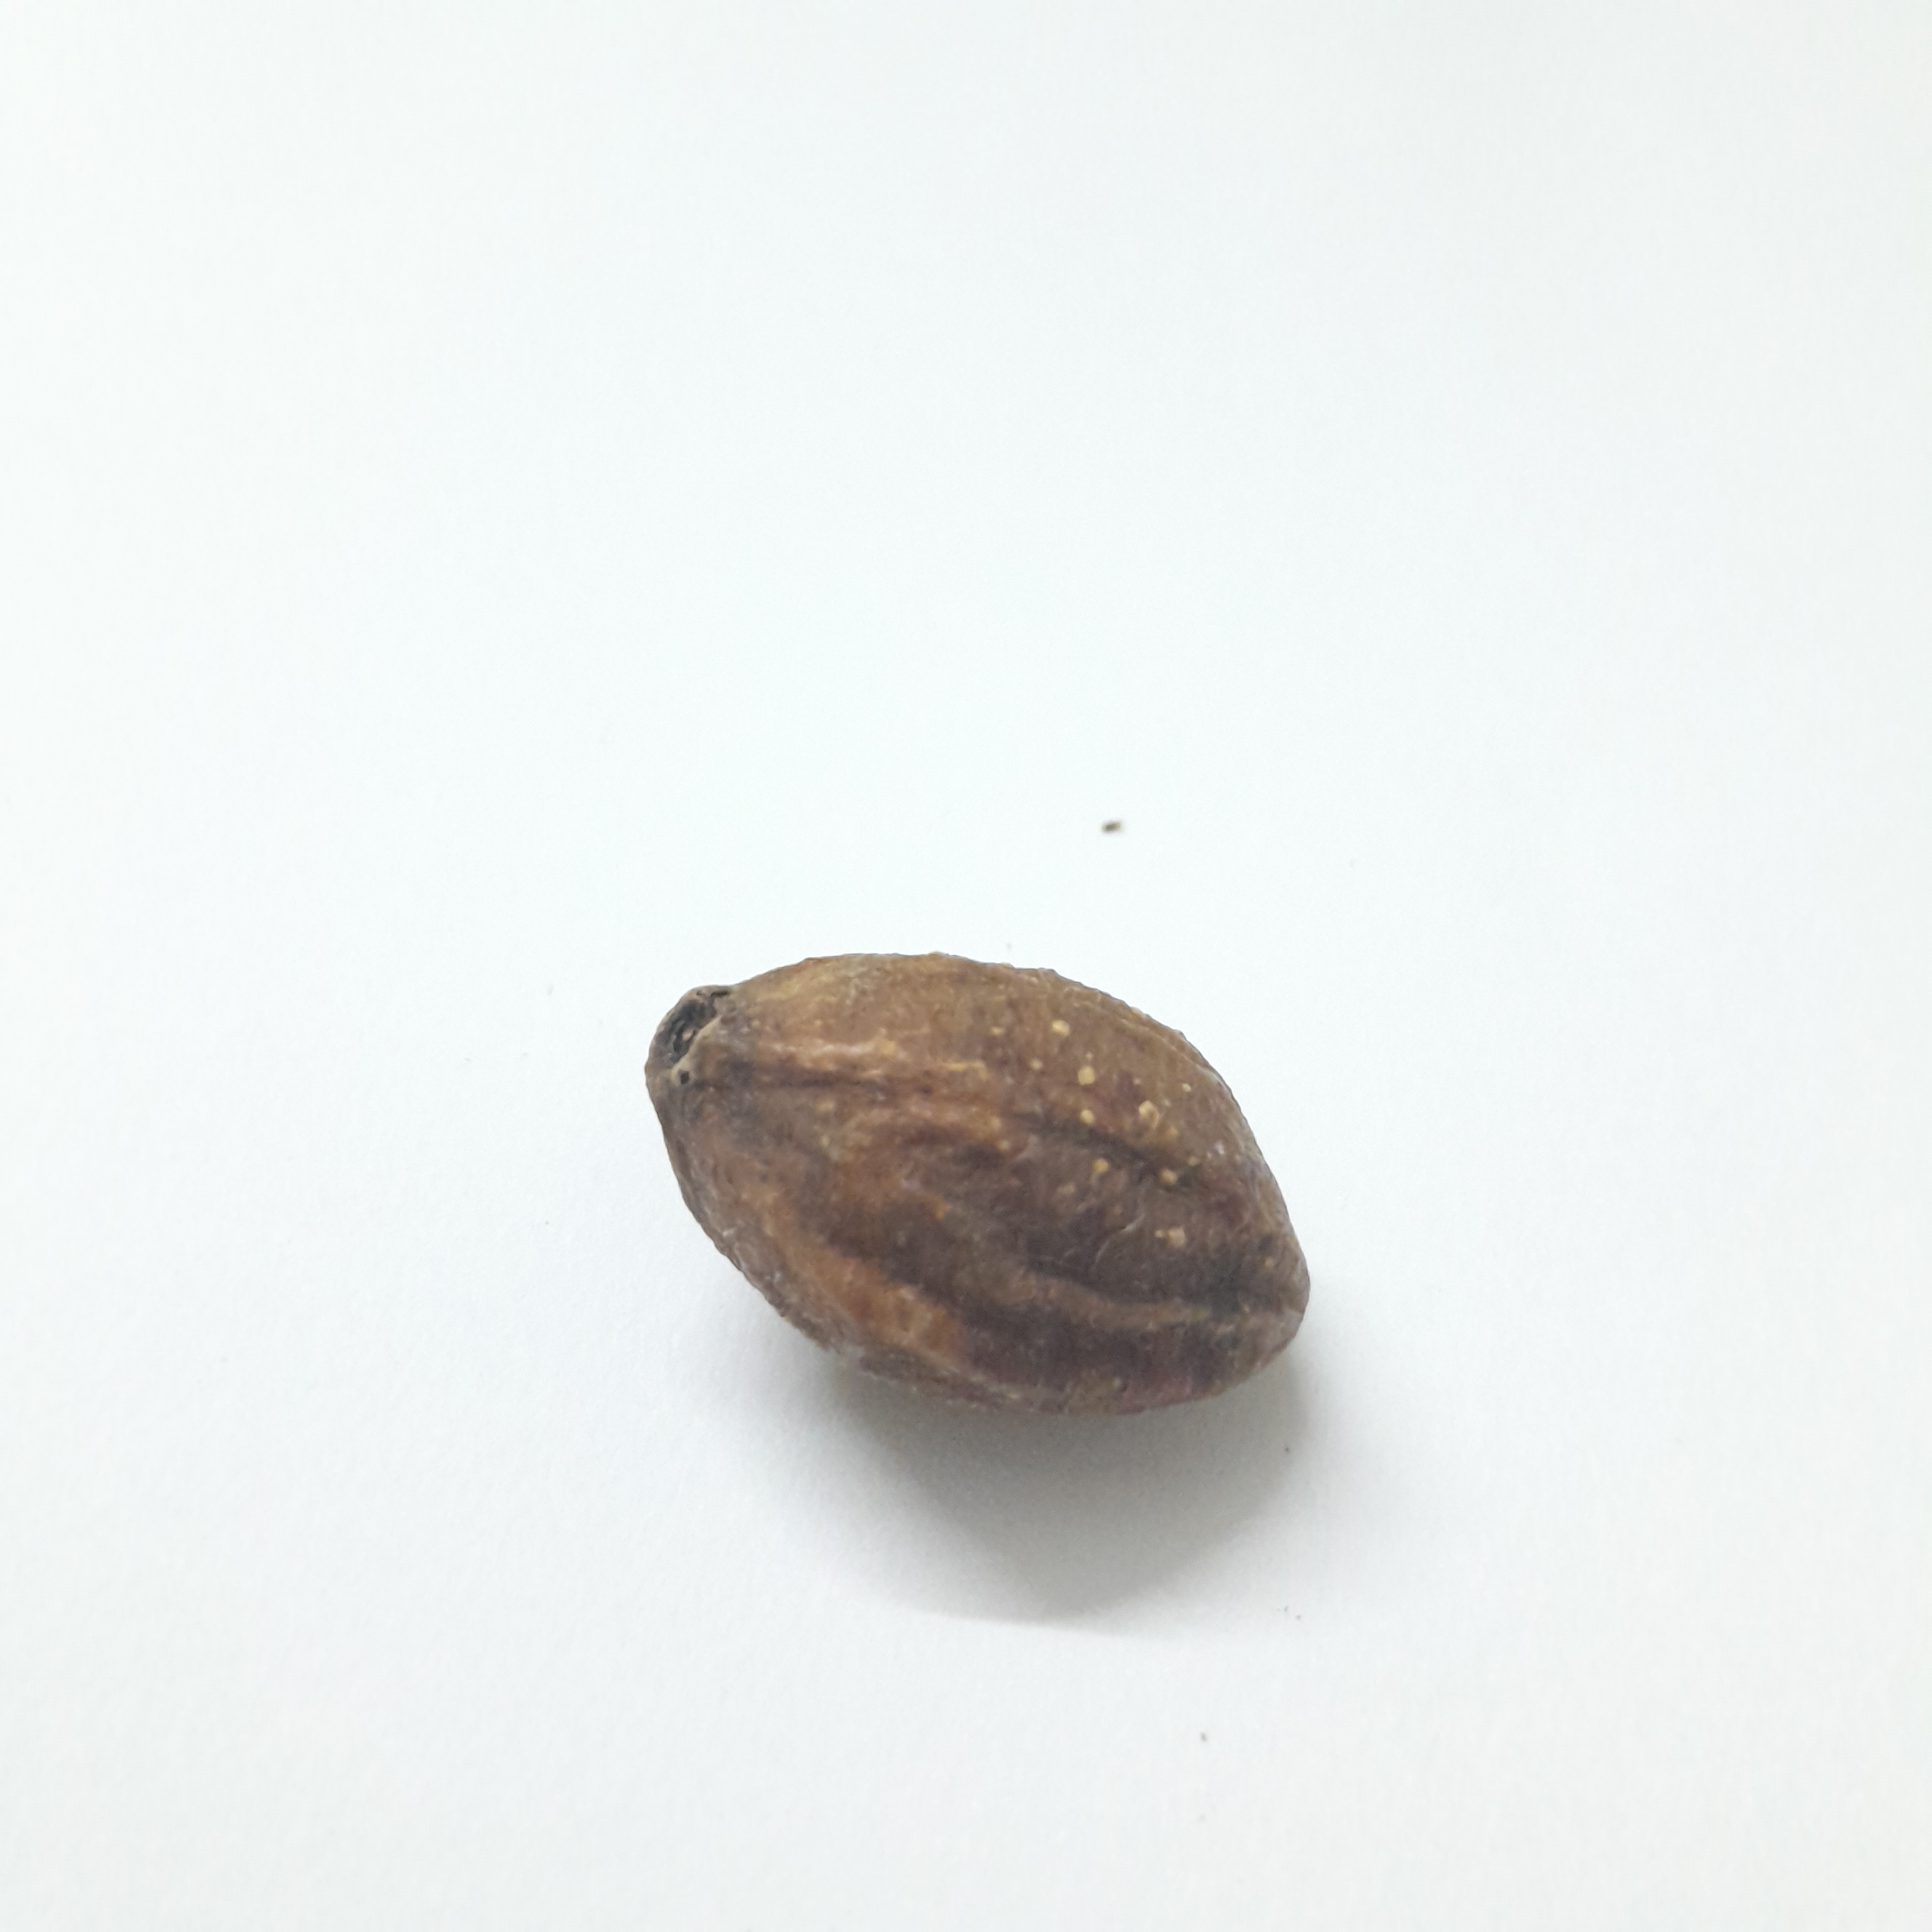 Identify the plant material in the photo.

hirdaa
